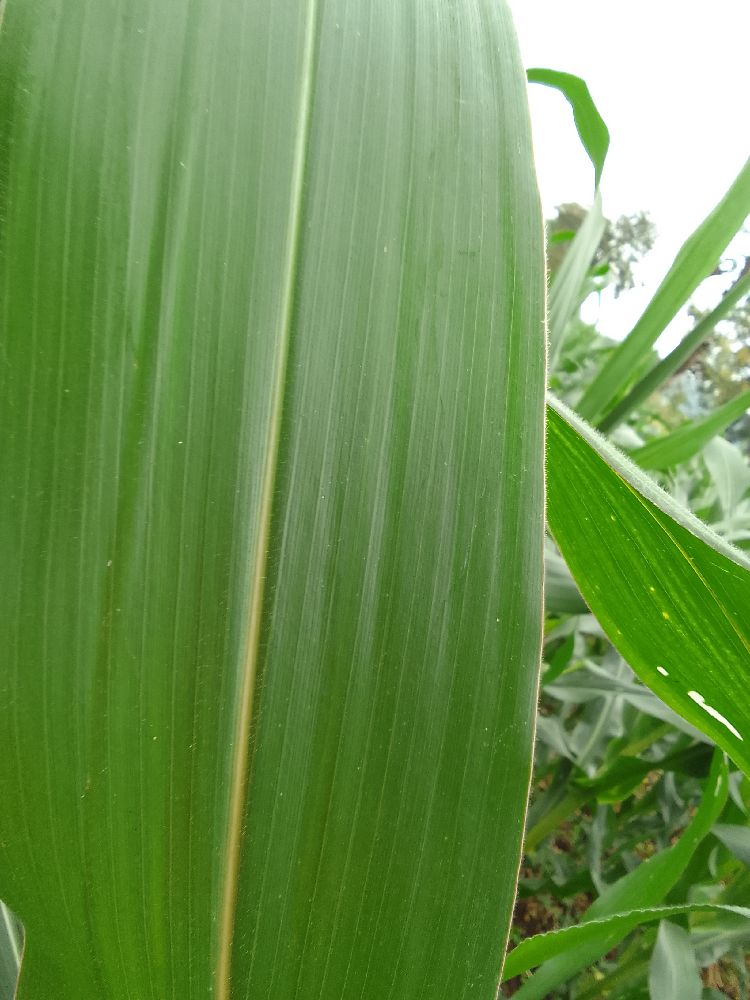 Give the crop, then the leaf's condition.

maize, healthy
